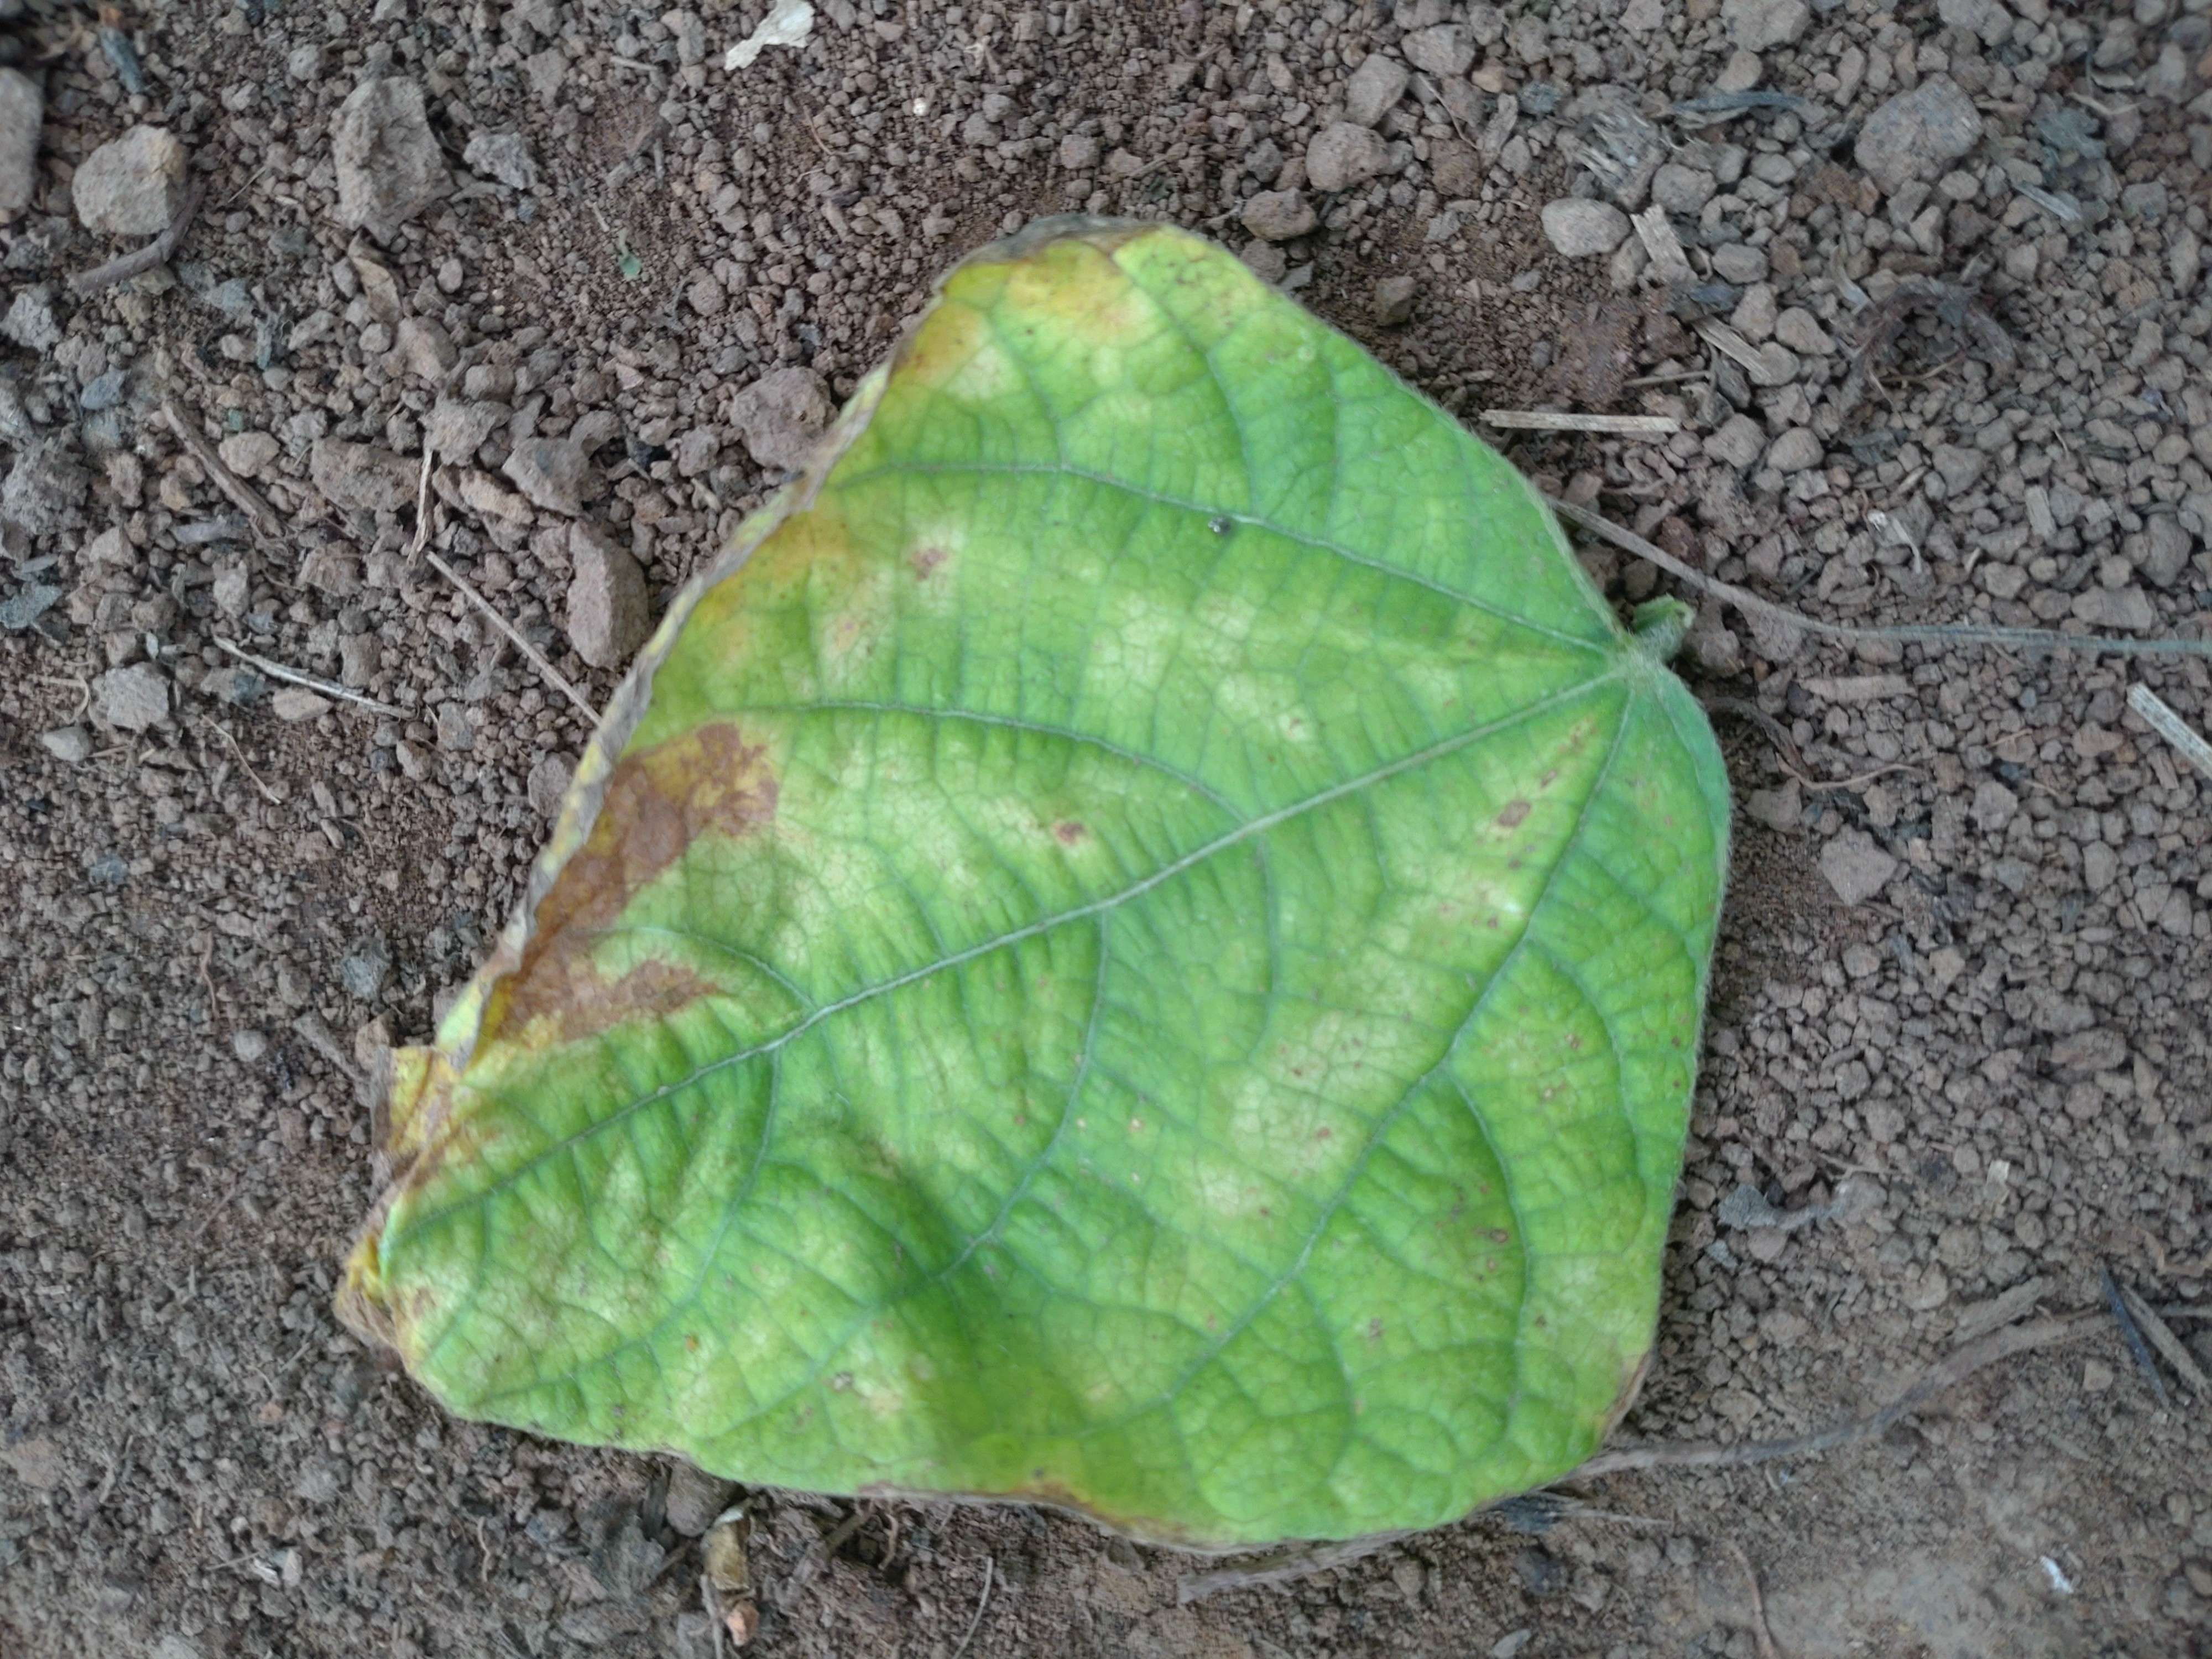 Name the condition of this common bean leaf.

anthracnose
